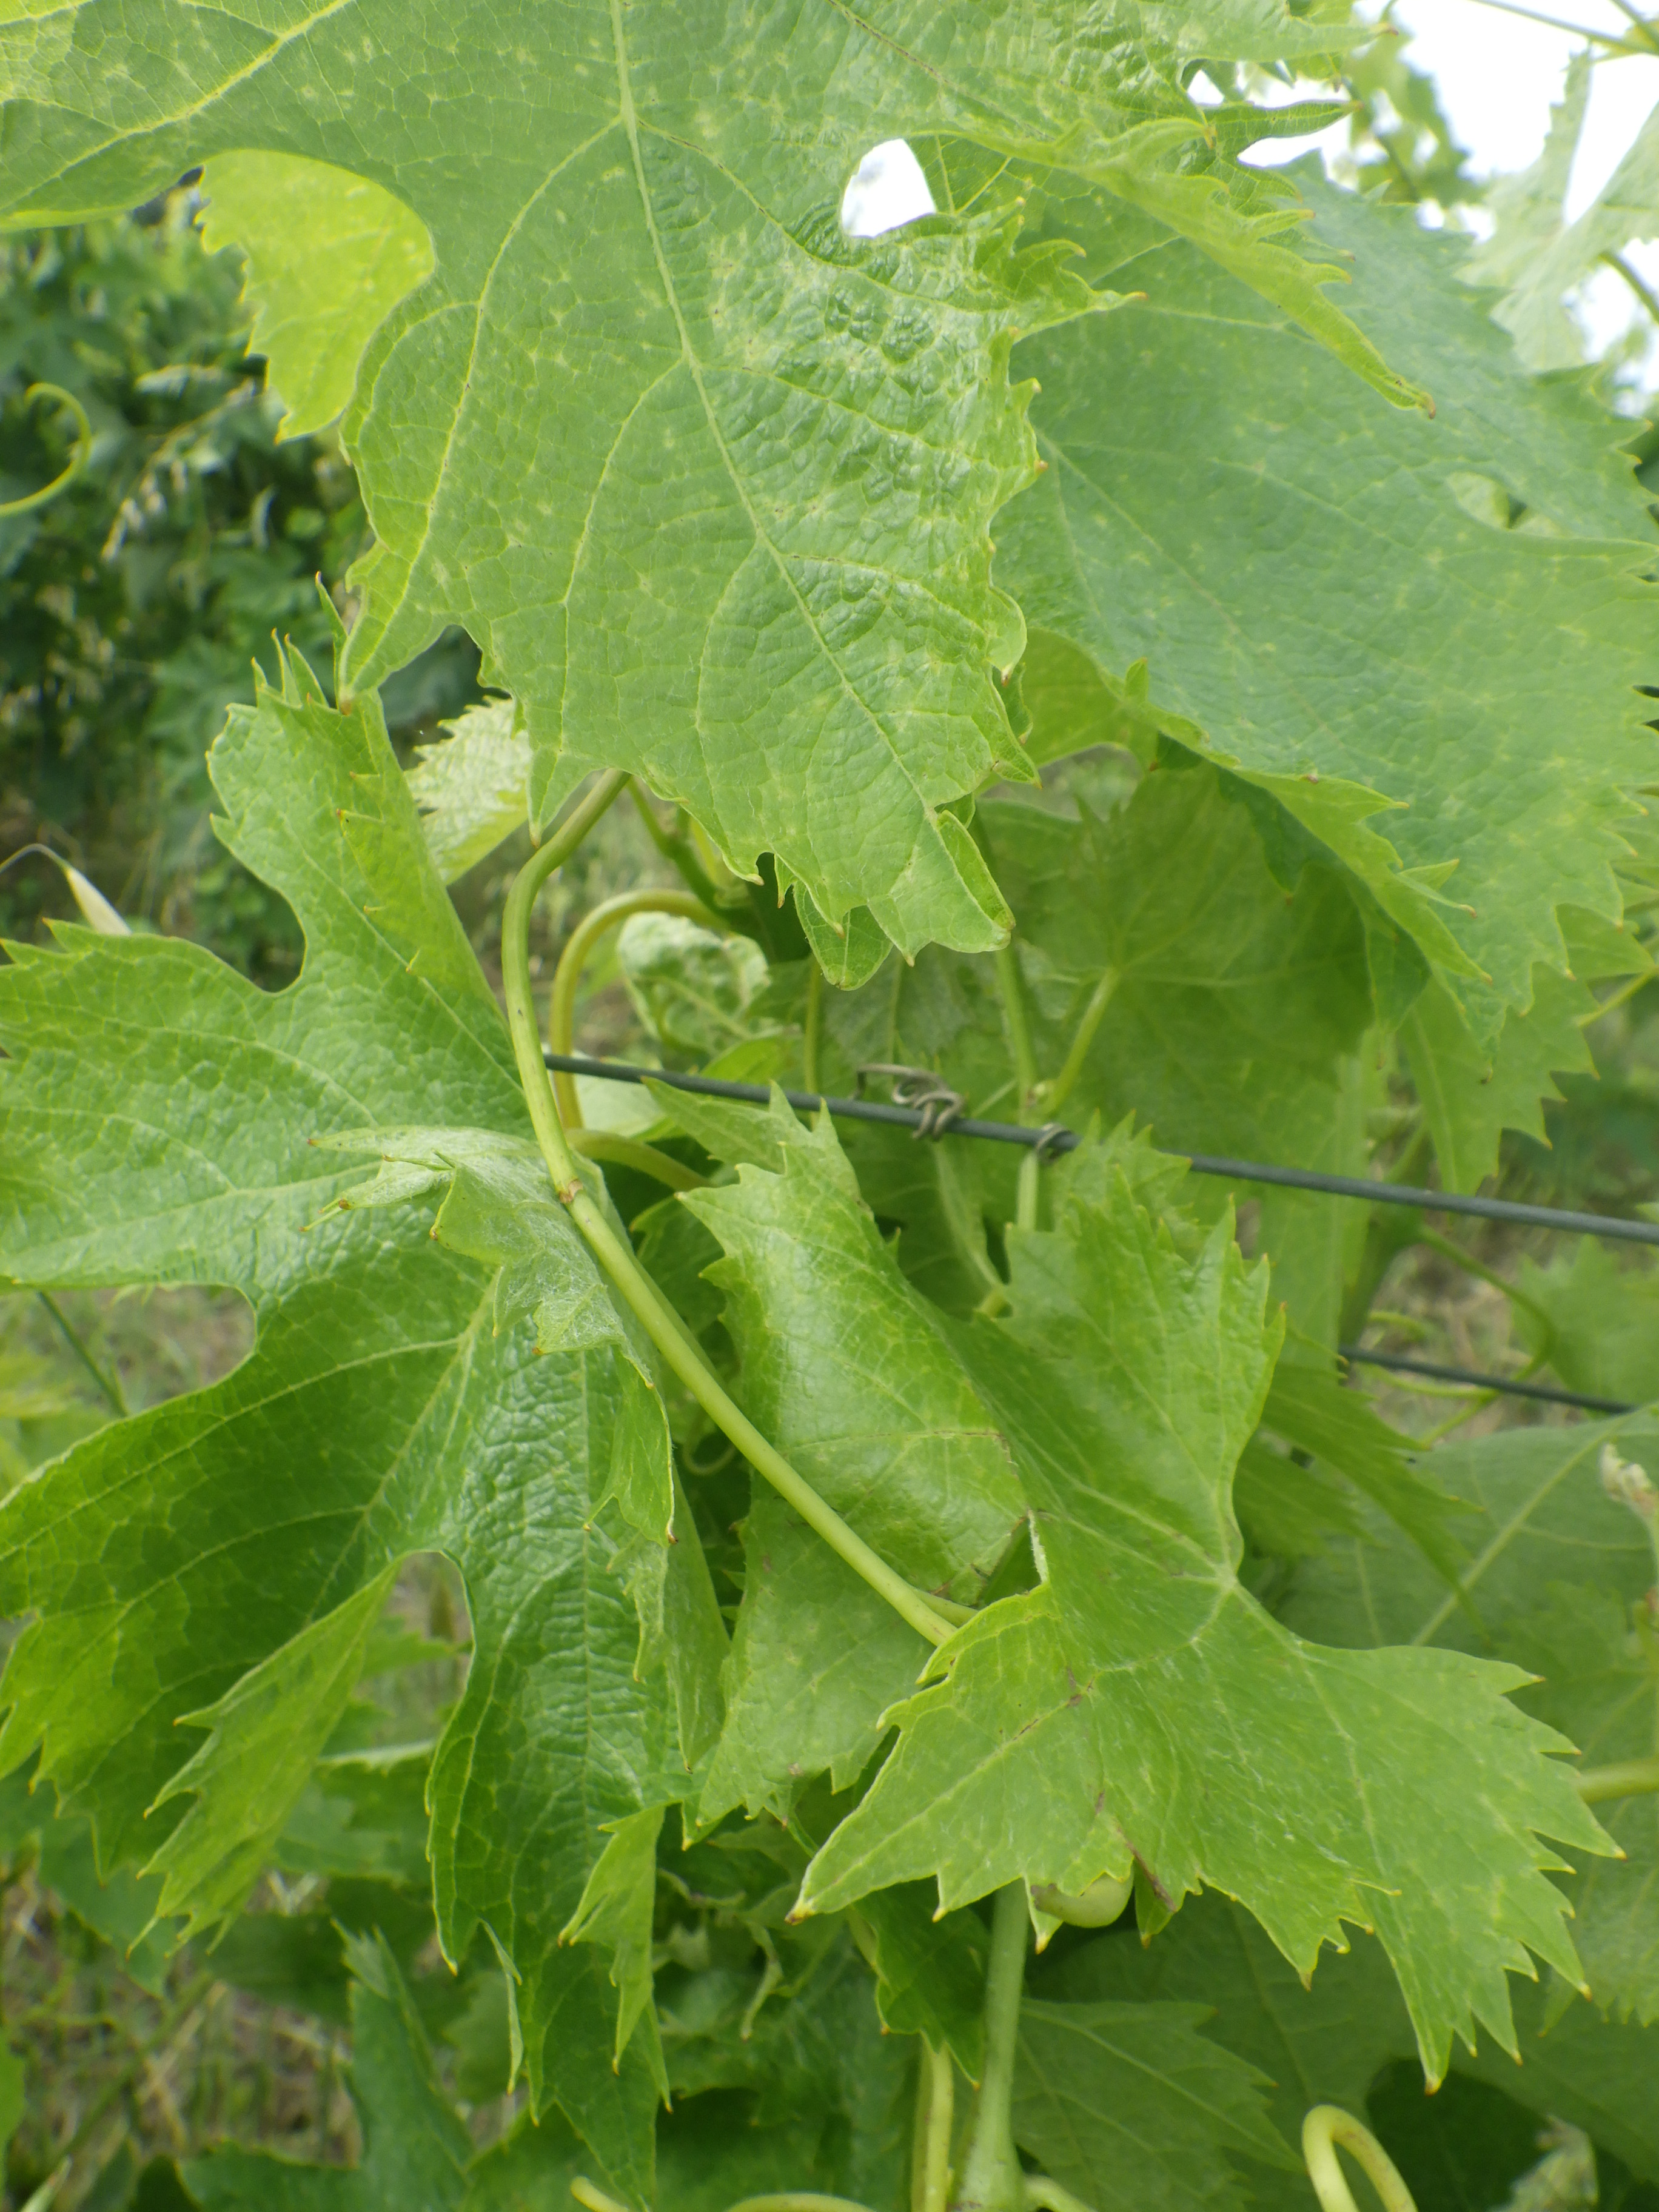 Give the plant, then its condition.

grapevine, mechanical damage
